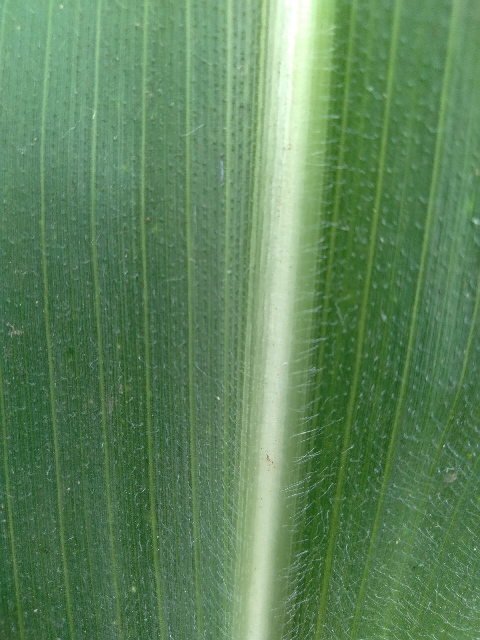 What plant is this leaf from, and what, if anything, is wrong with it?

maize, healthy
